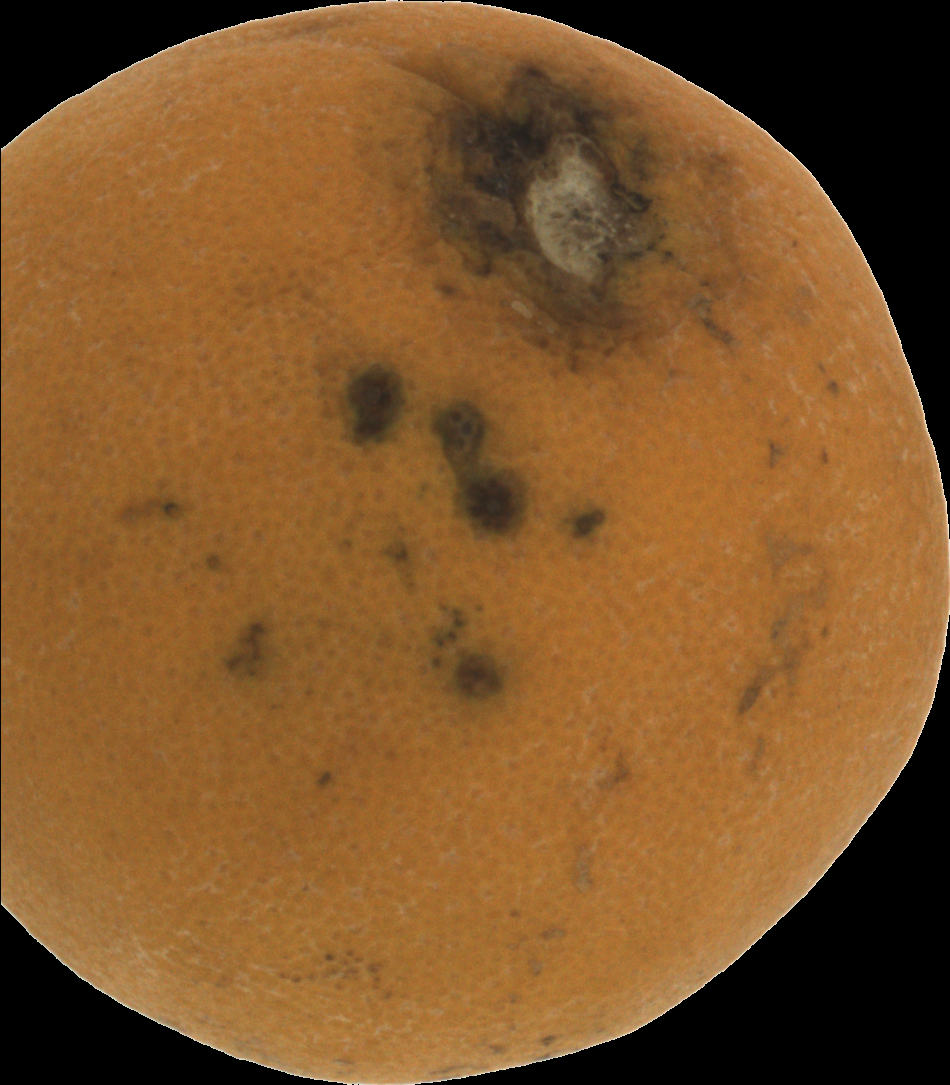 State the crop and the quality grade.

orange, bad
